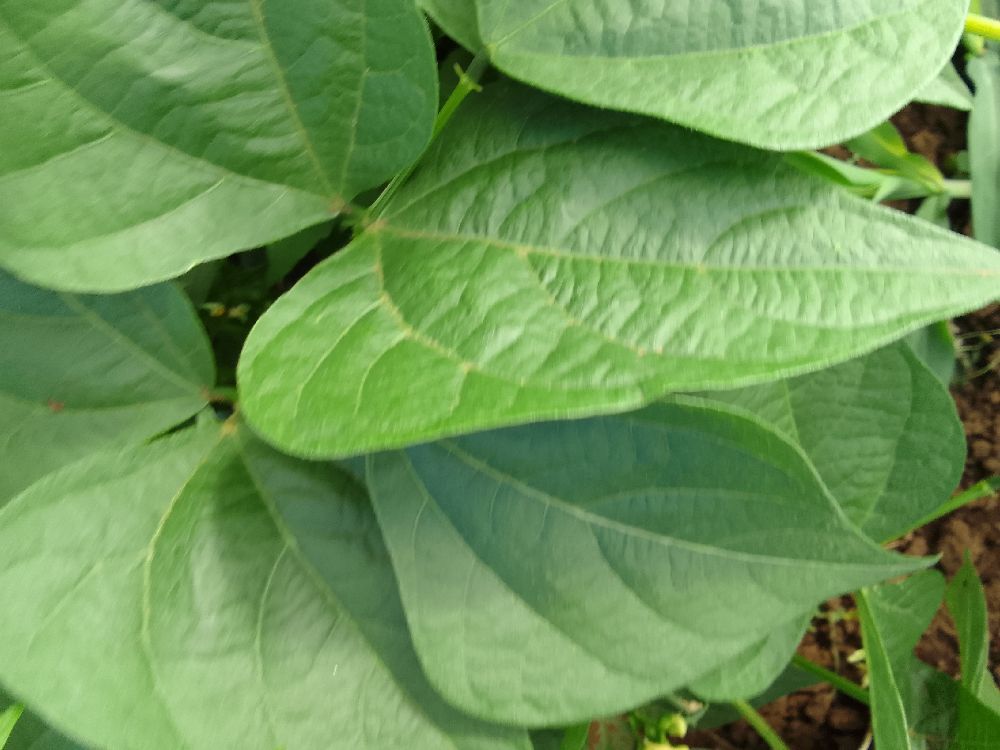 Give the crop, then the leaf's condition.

common bean, healthy
